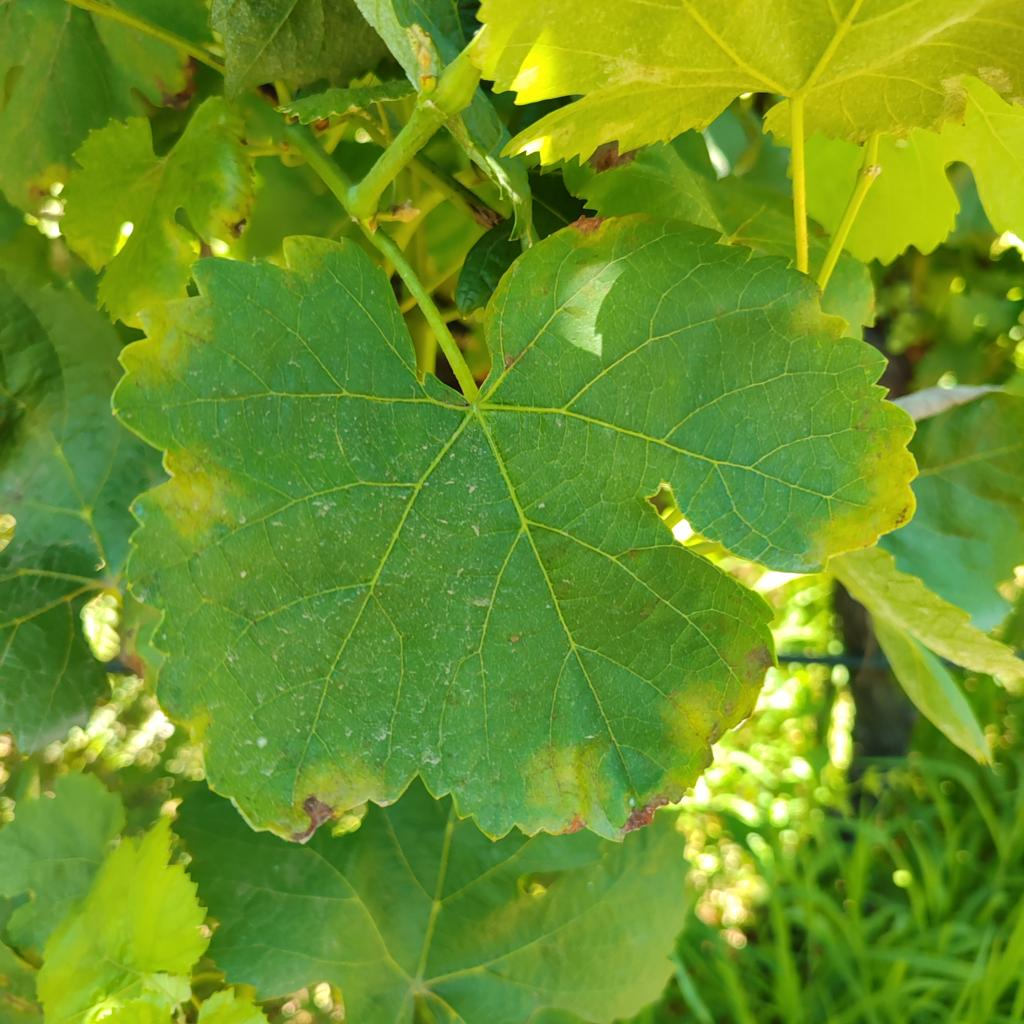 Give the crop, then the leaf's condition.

grapevine, downy mildew
